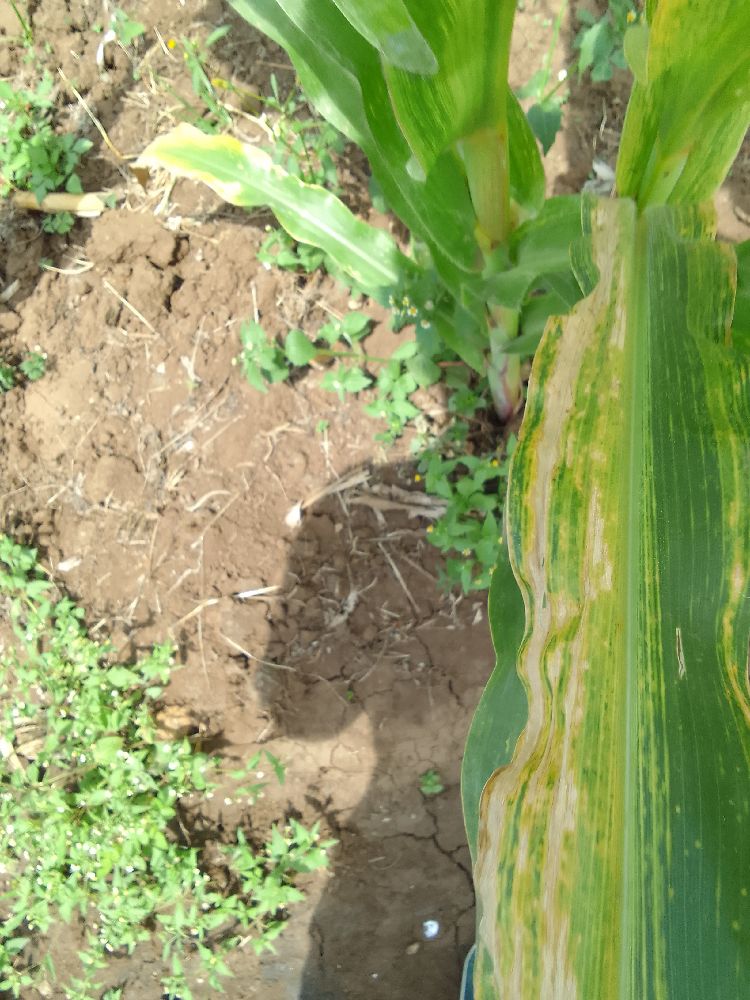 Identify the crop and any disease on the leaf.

maize, maize lethal necrosis
